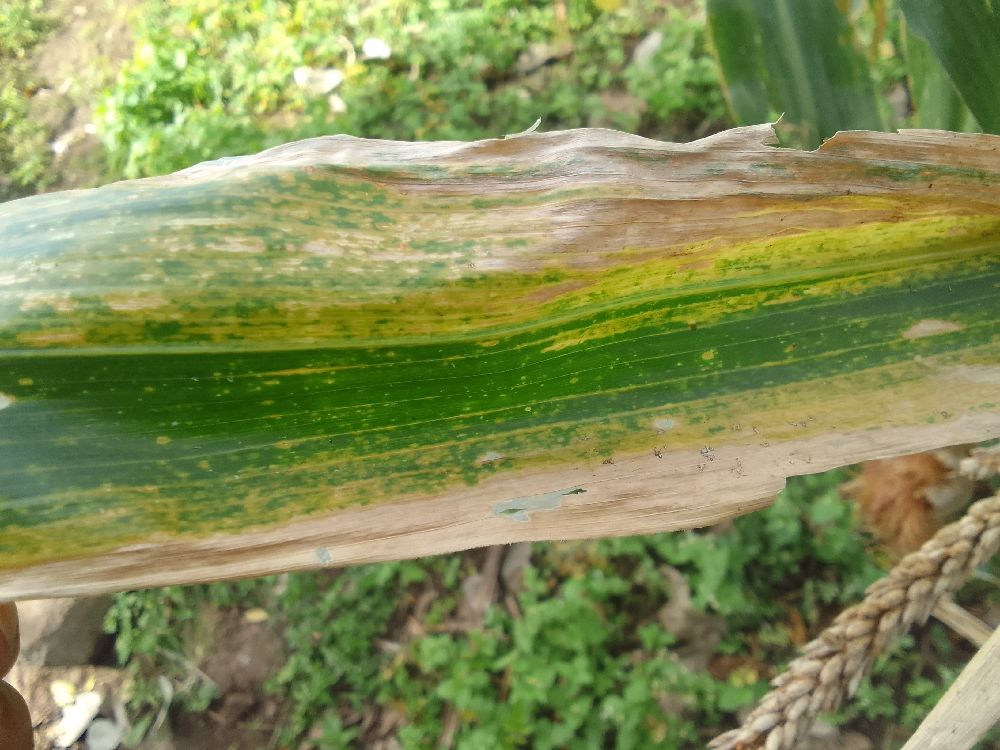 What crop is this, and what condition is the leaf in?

maize, maize lethal necrosis
